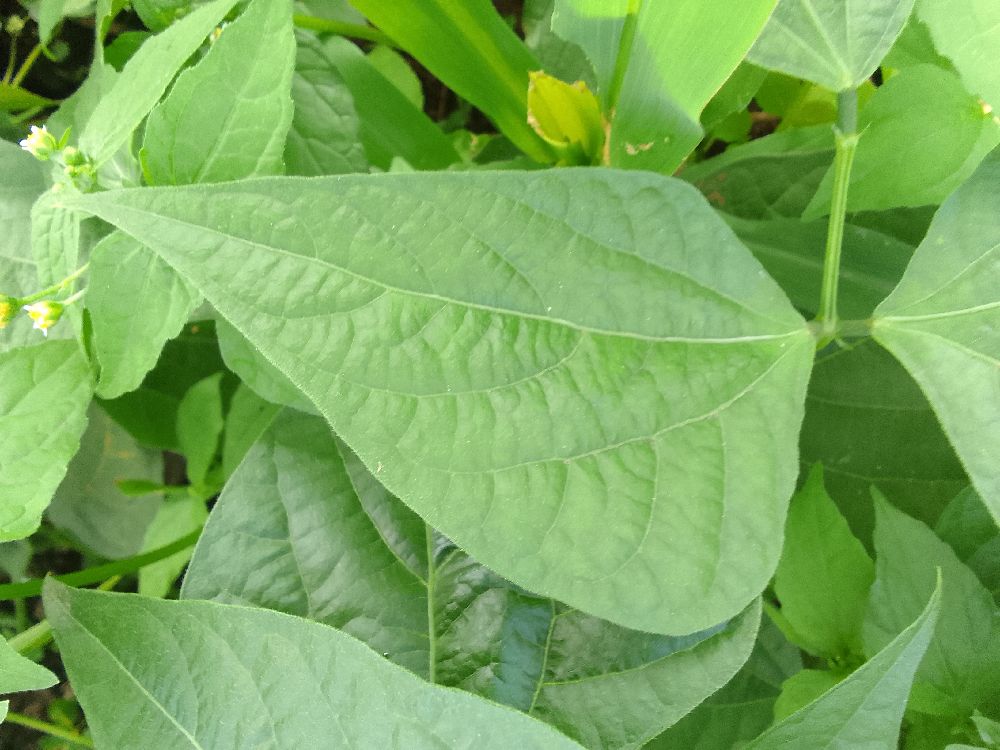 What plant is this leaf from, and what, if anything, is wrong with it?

common bean, healthy
